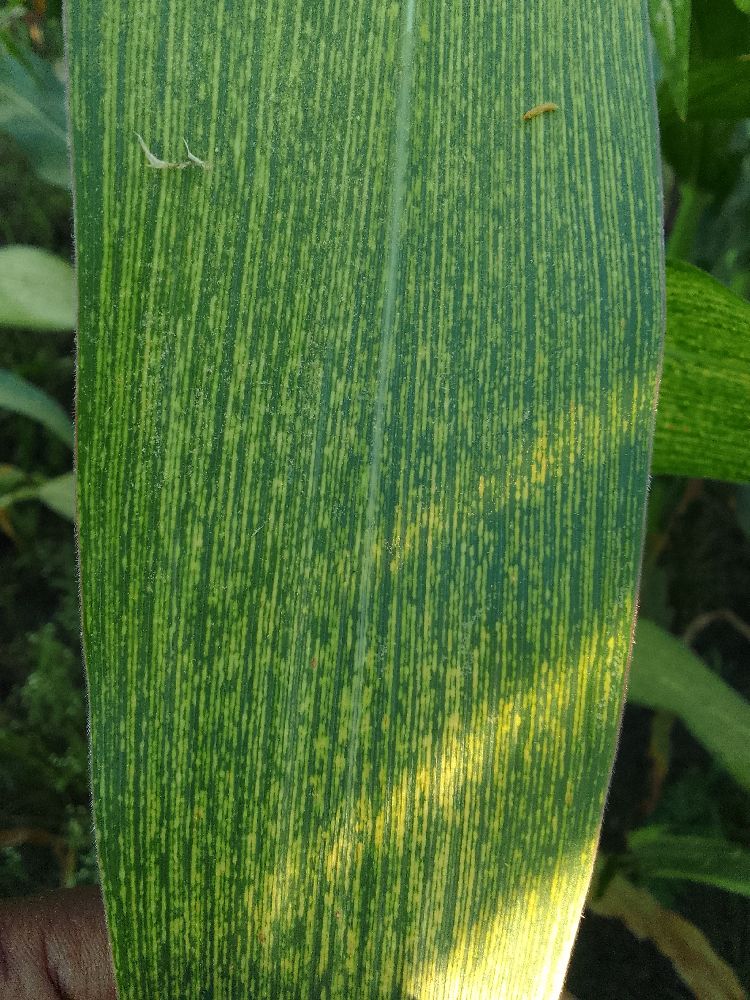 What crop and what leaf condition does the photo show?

maize, maize streak virus
